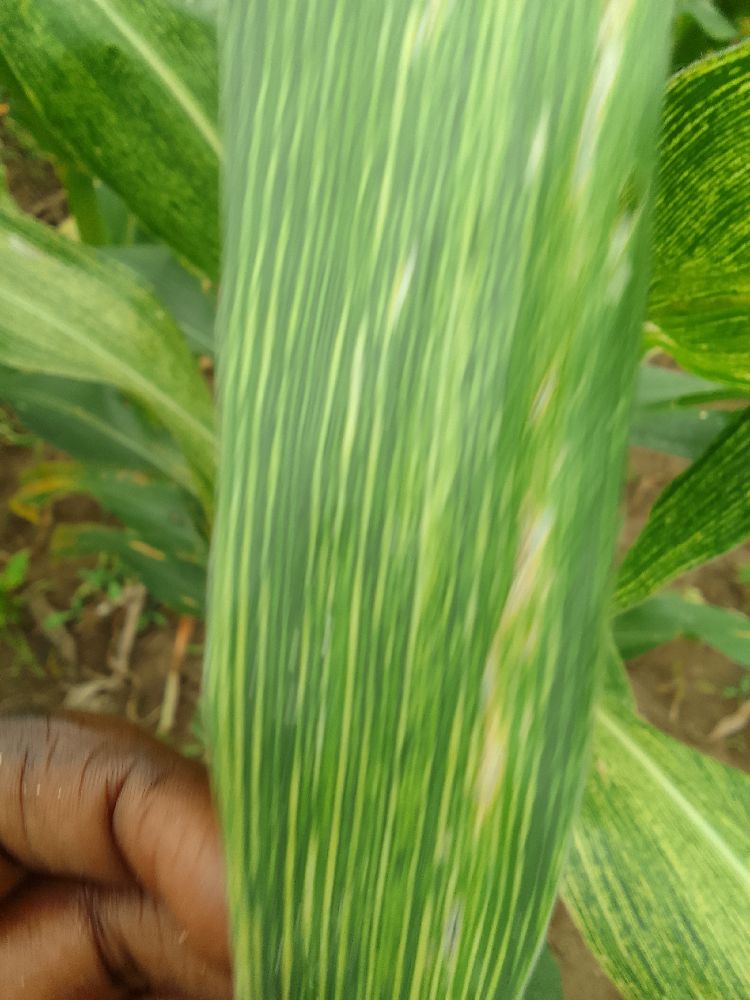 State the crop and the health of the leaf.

maize, maize streak virus
